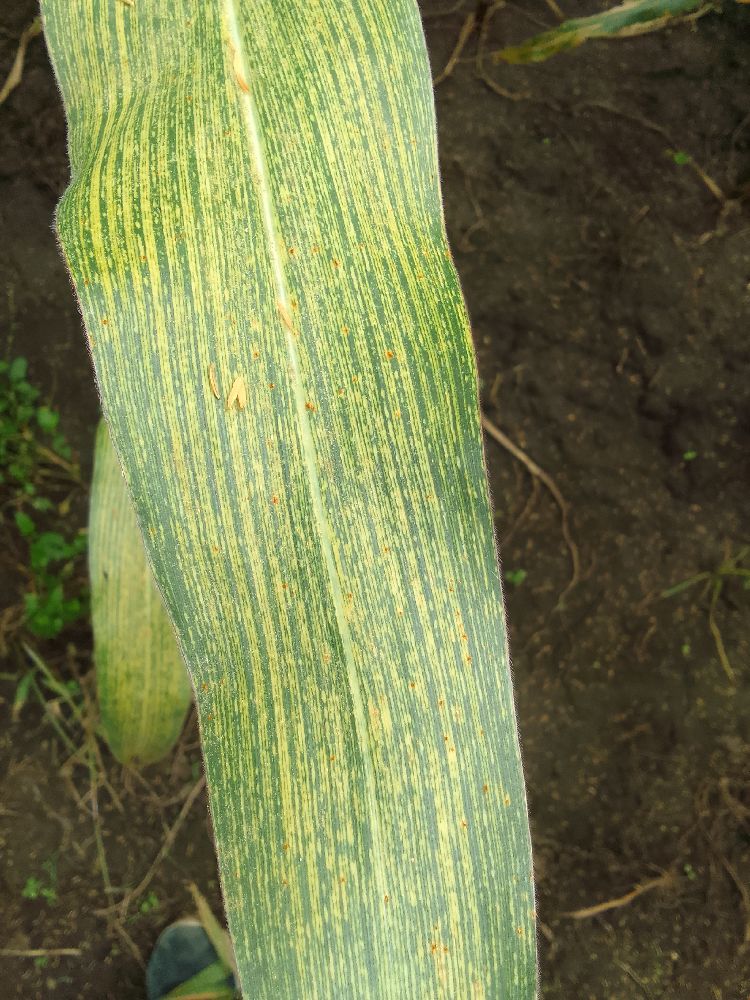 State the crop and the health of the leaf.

maize, maize streak virus
